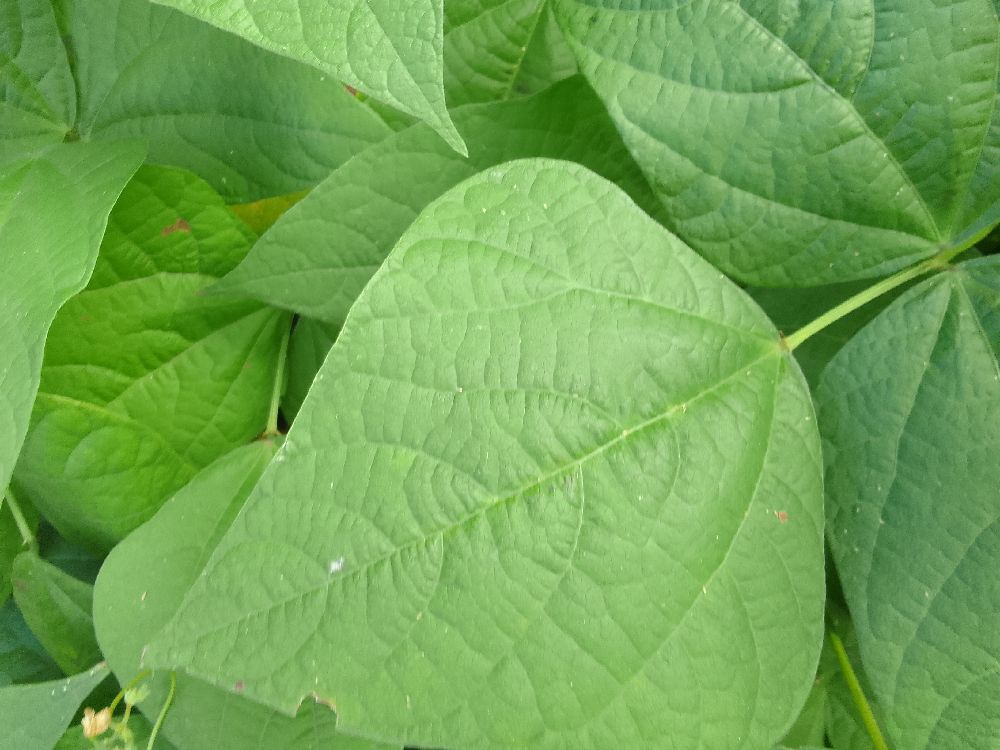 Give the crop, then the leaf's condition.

common bean, healthy
